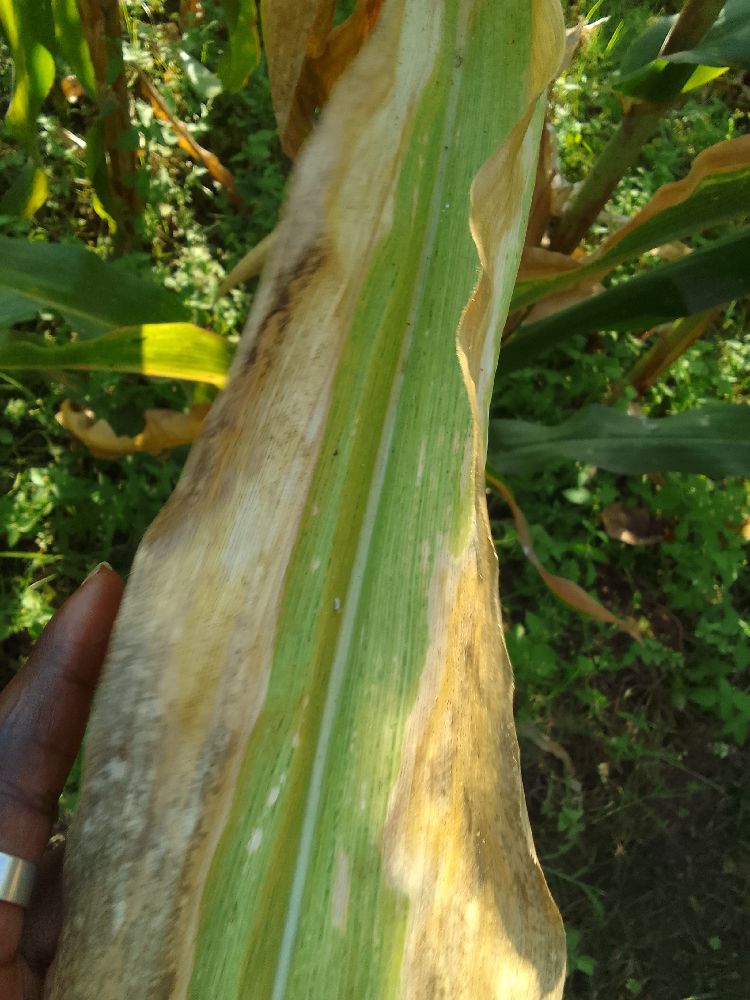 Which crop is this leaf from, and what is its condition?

maize, maize lethal necrosis
